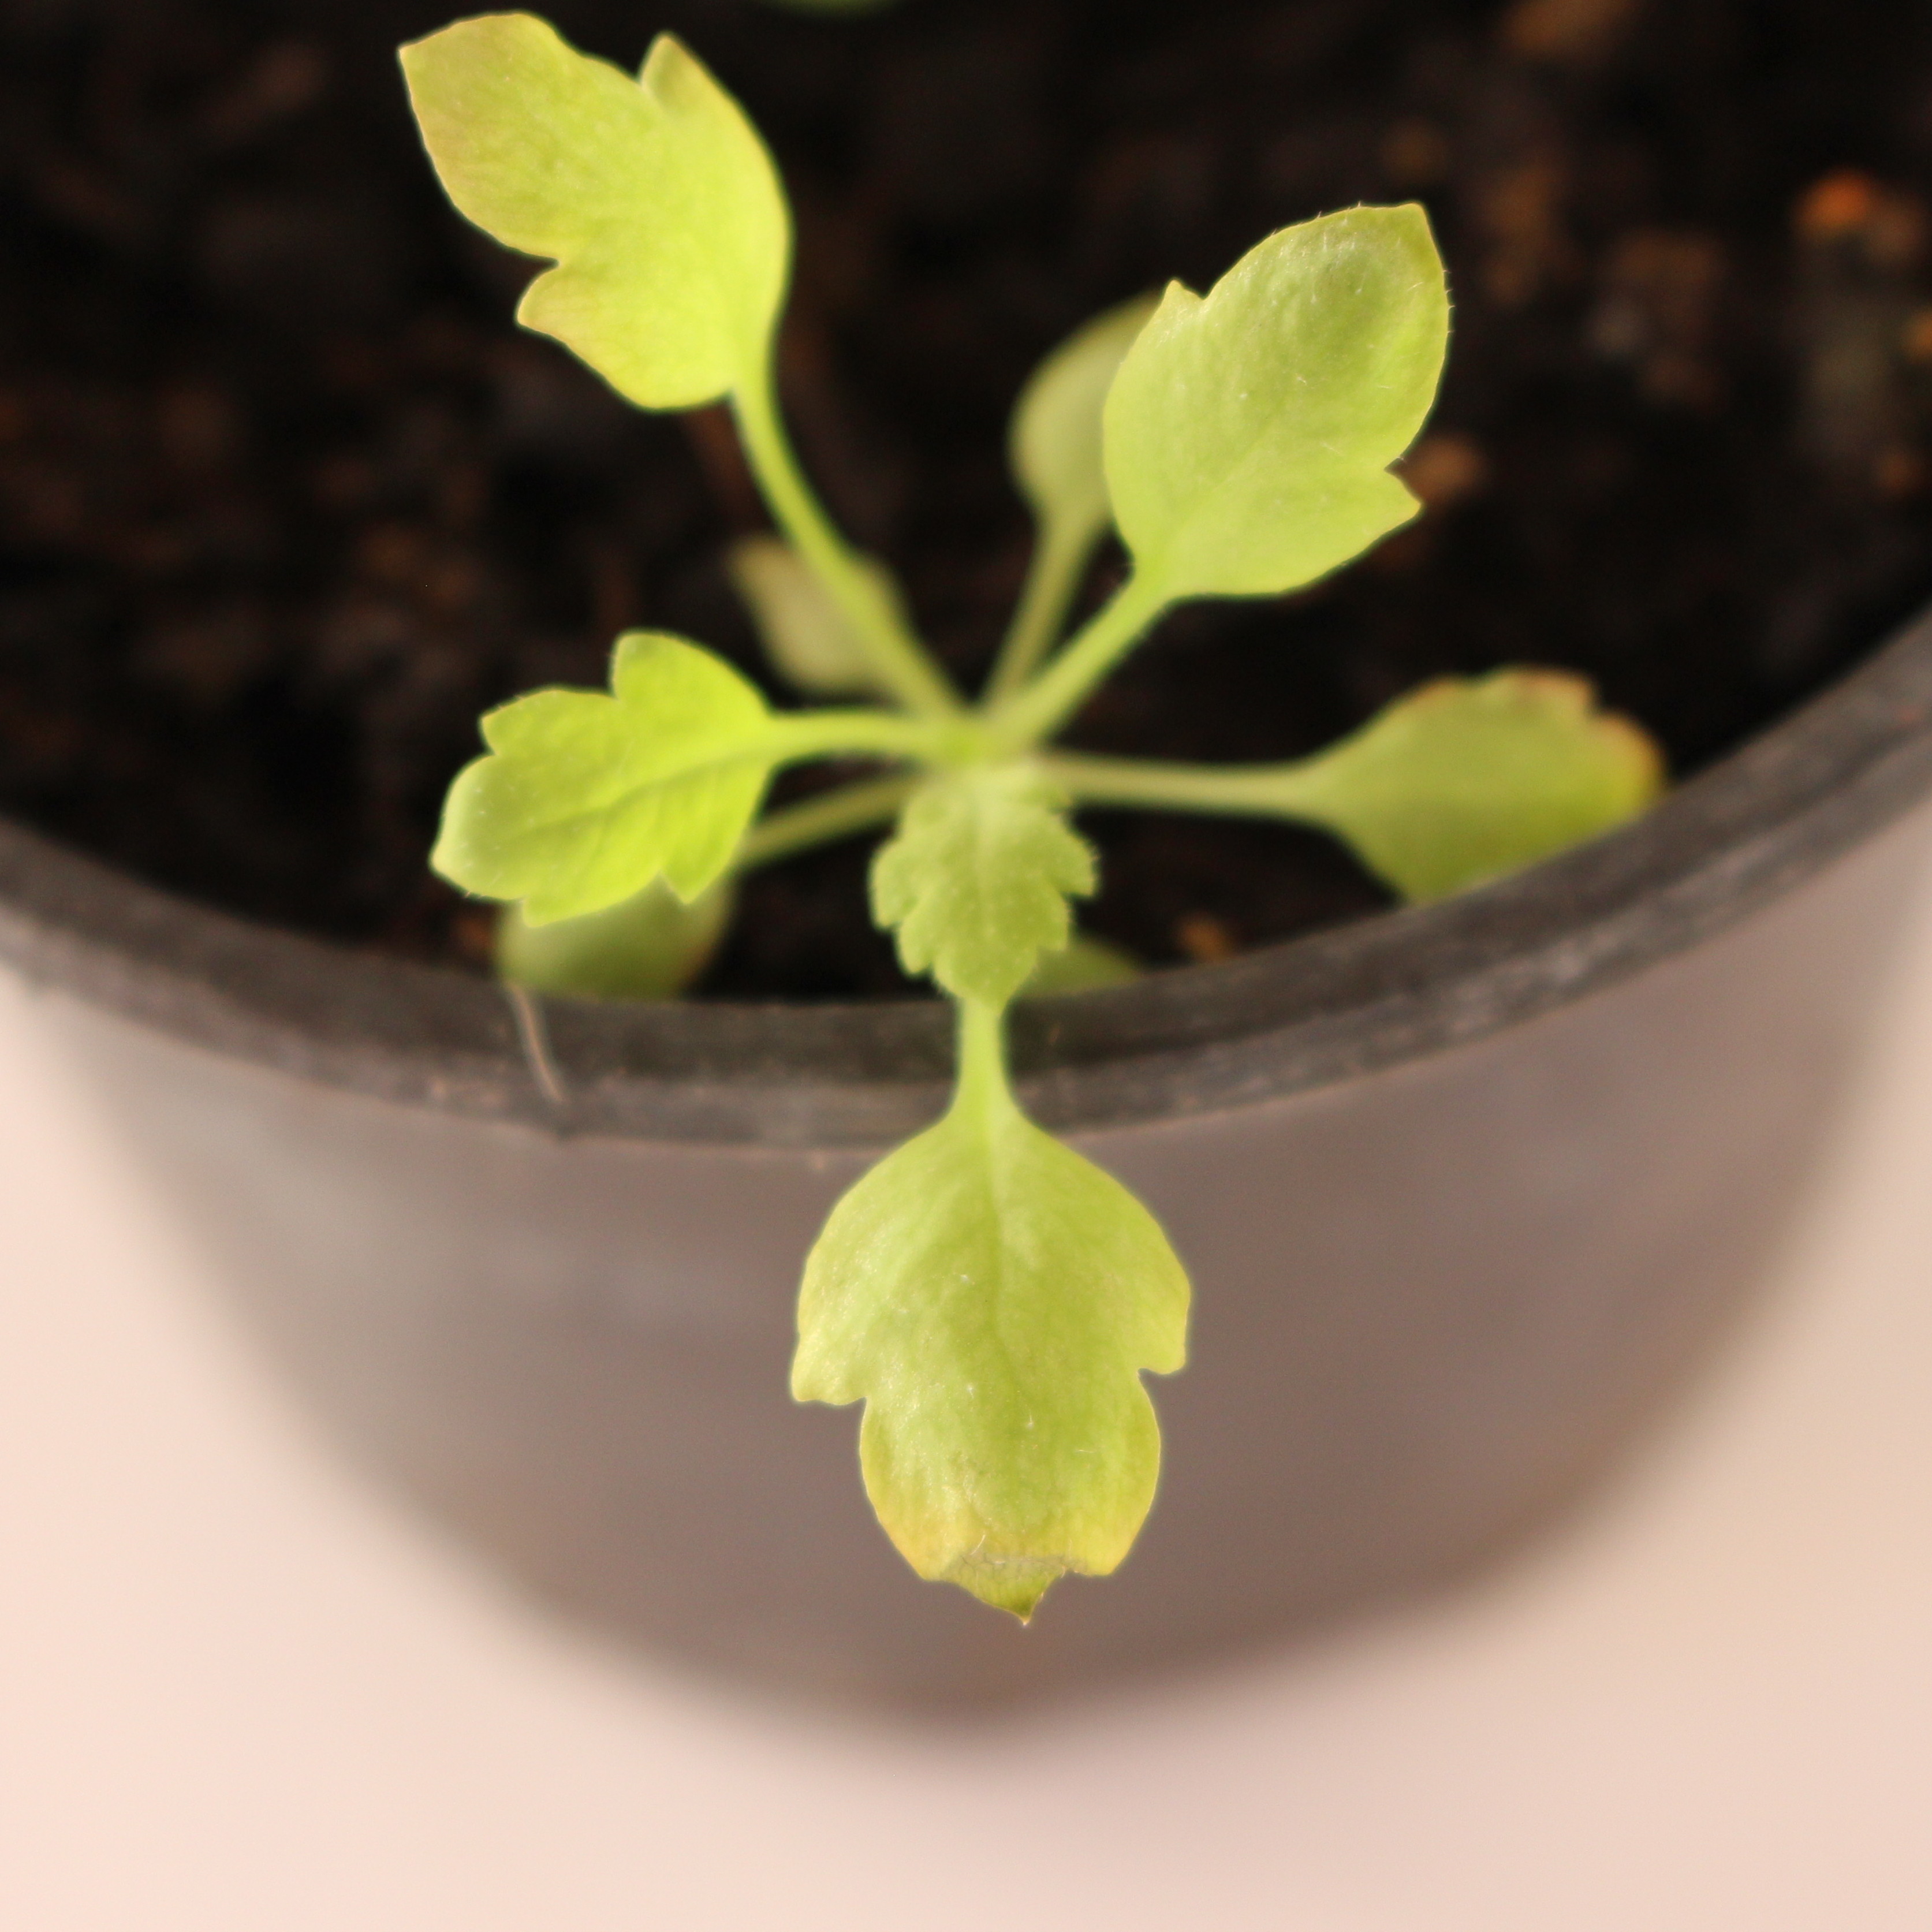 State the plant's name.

Papaver rhoeas
